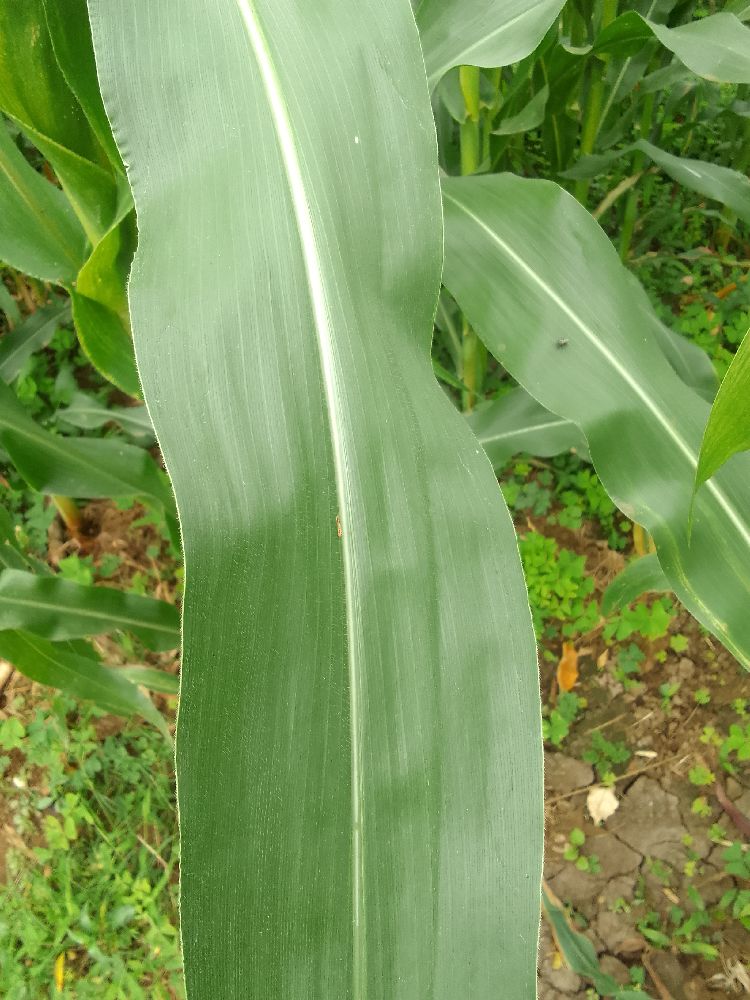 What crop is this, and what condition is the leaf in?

maize, healthy
